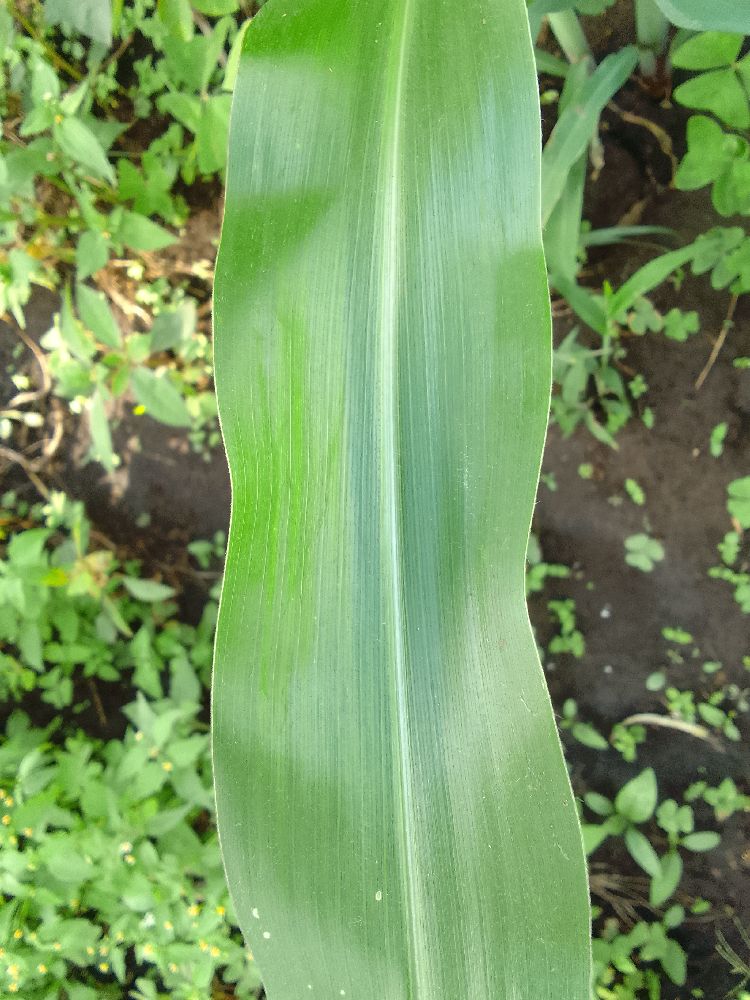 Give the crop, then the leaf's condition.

maize, healthy
